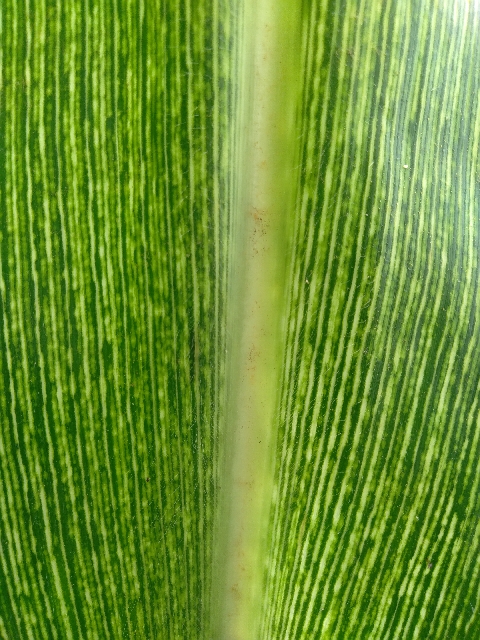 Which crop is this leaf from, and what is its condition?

maize, maize streak virus
